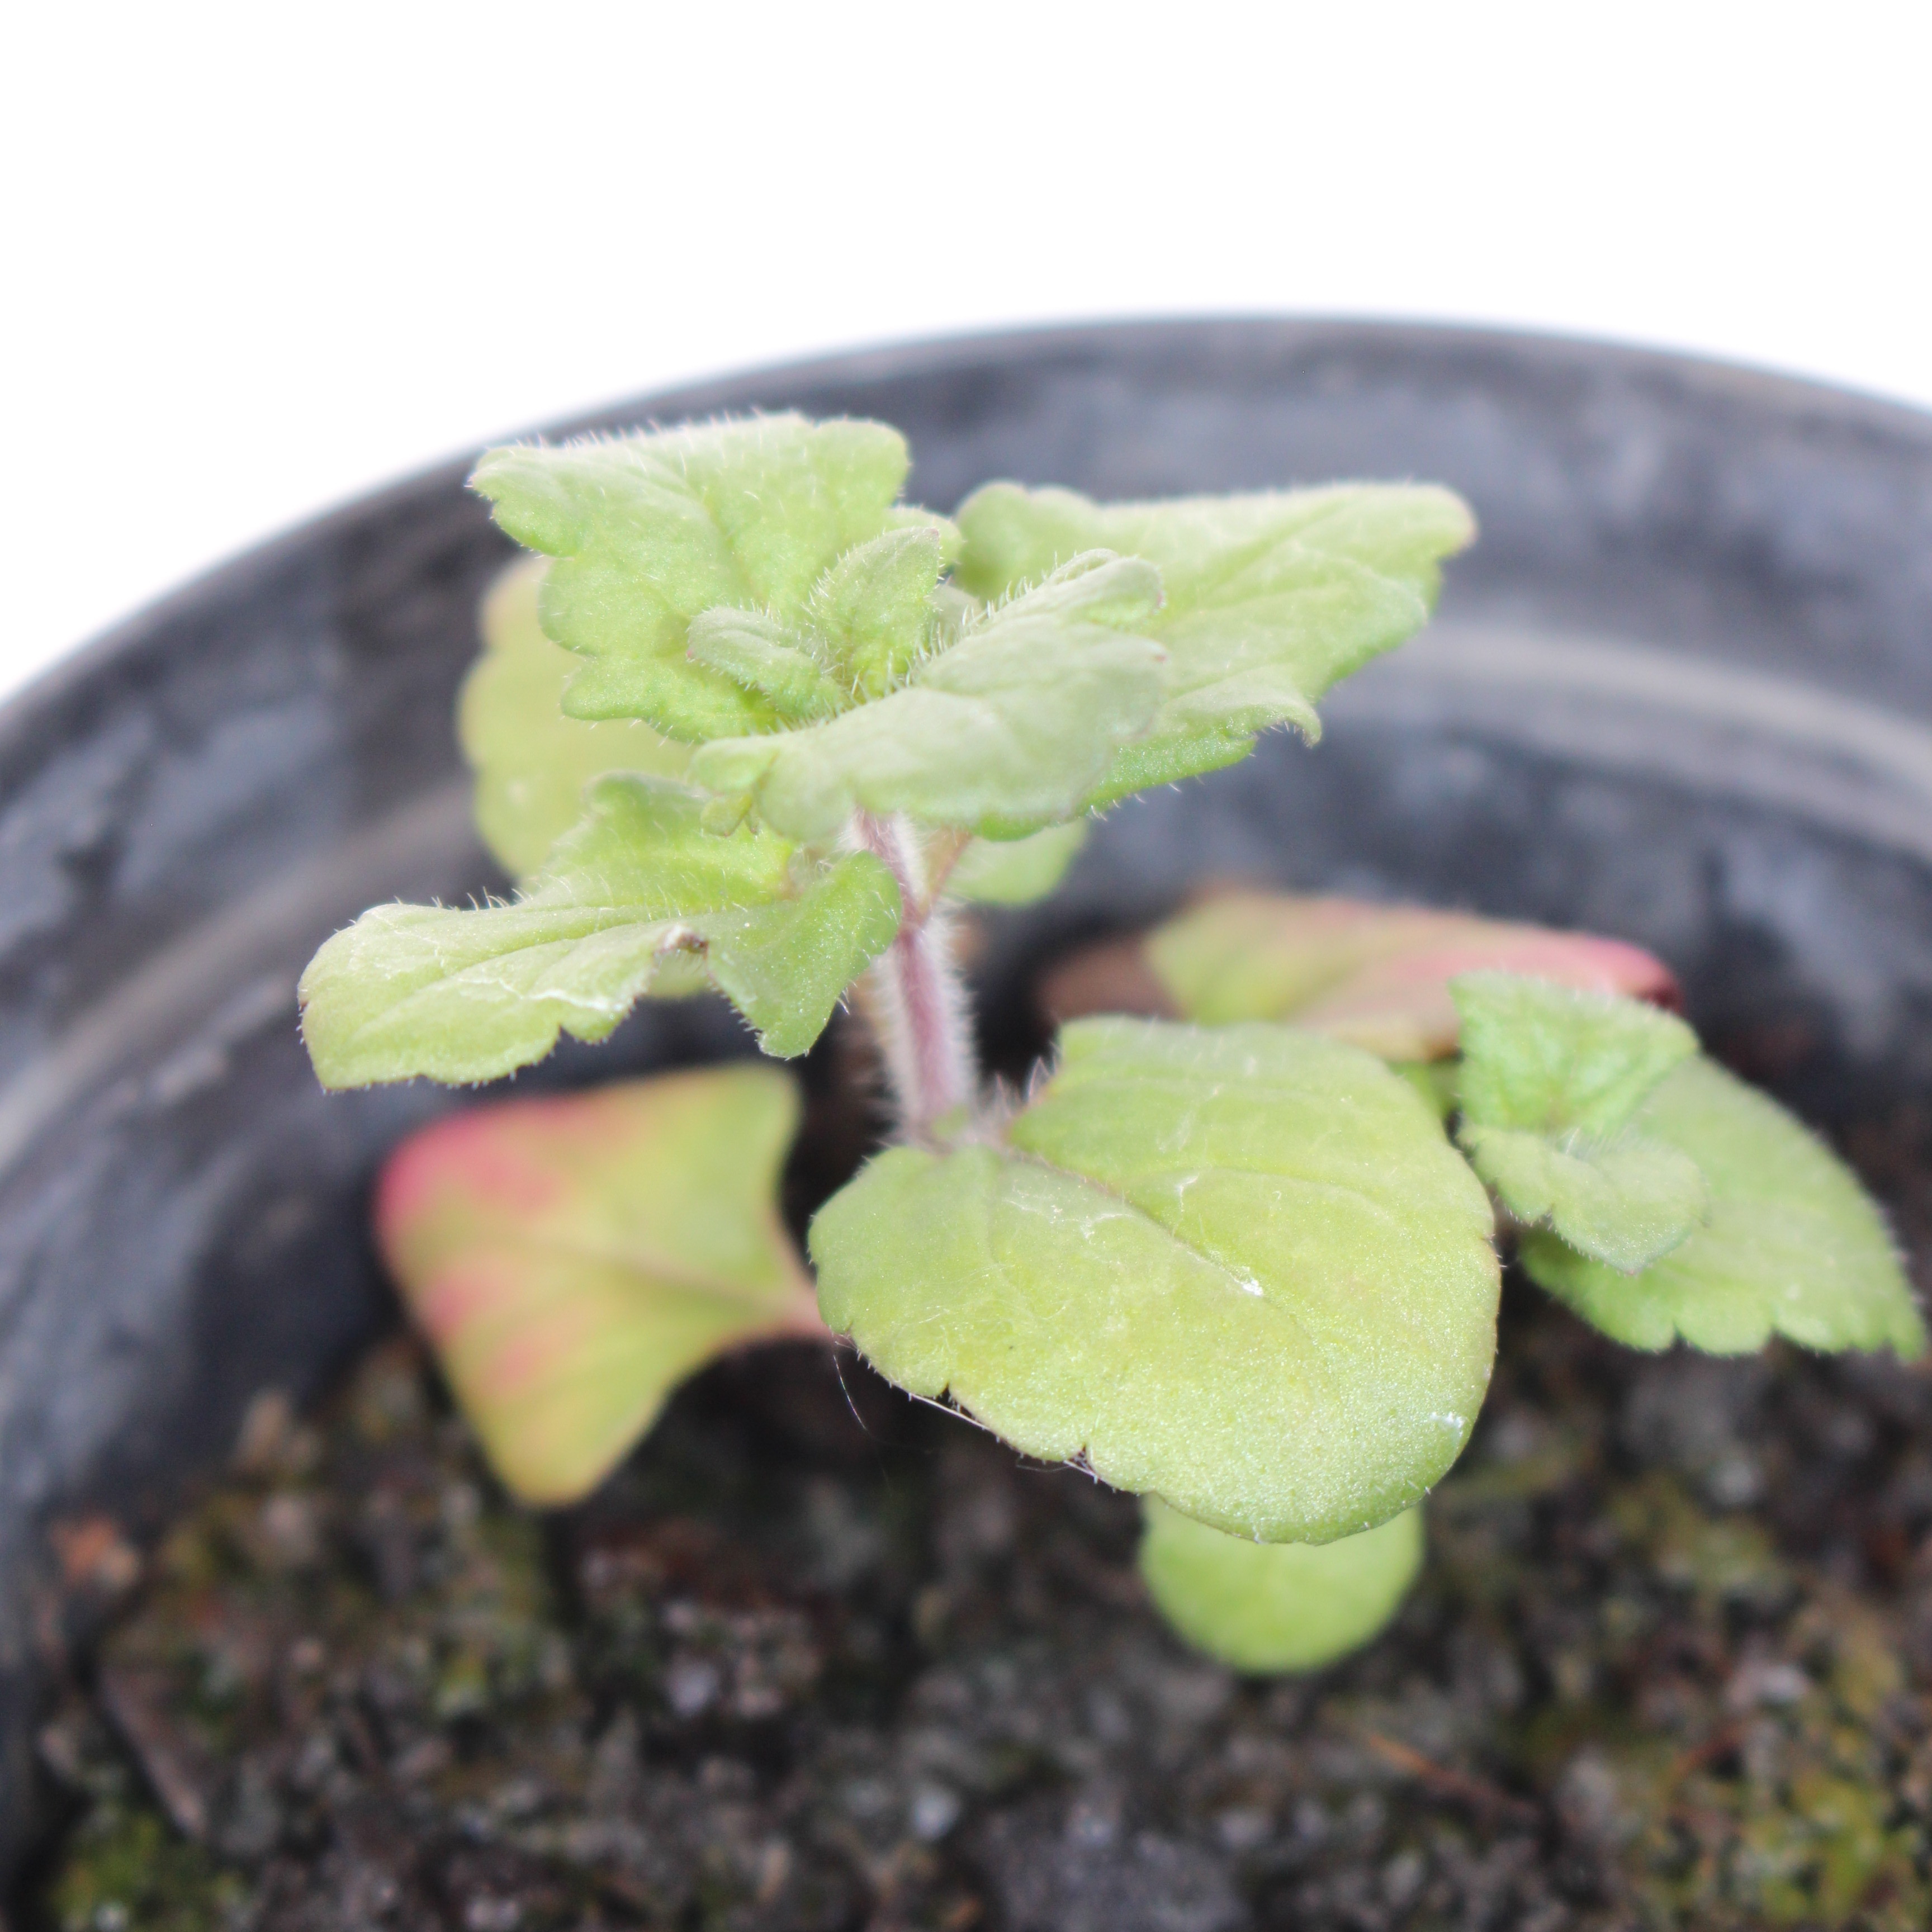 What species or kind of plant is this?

Veronica persica
